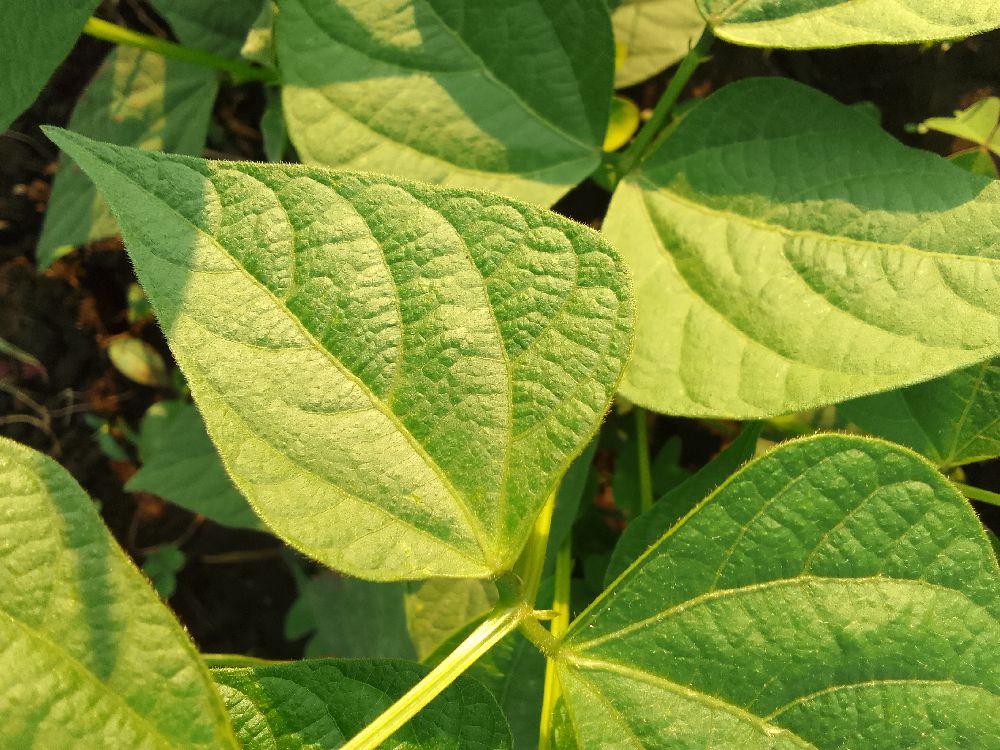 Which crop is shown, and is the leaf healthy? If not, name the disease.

common bean, healthy
